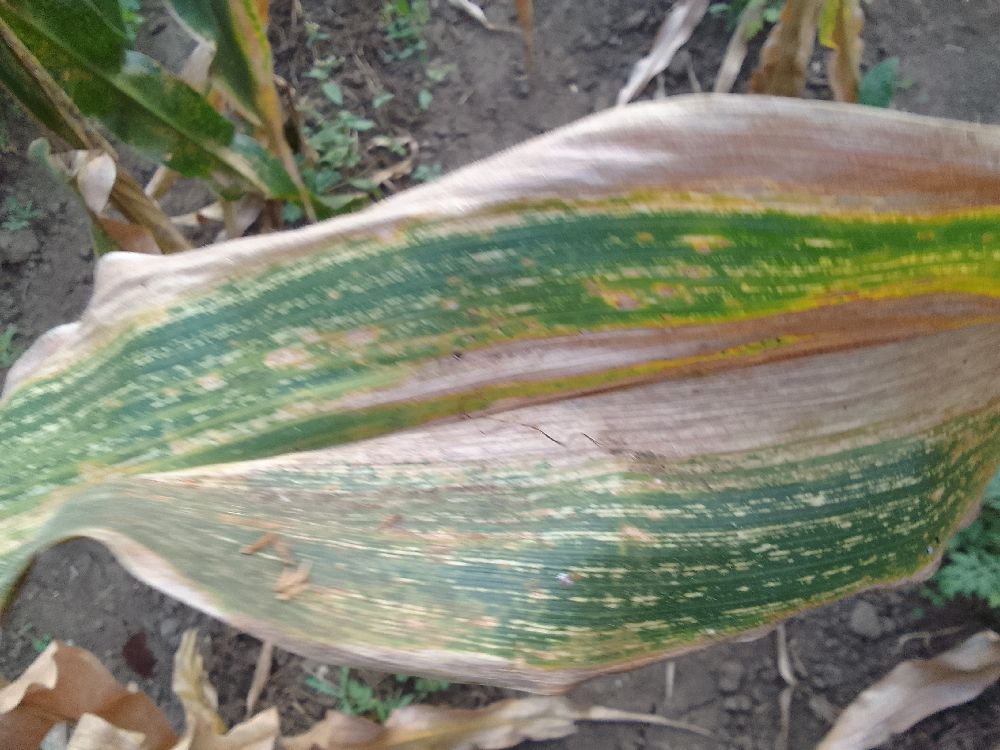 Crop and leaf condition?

maize, maize streak virus
